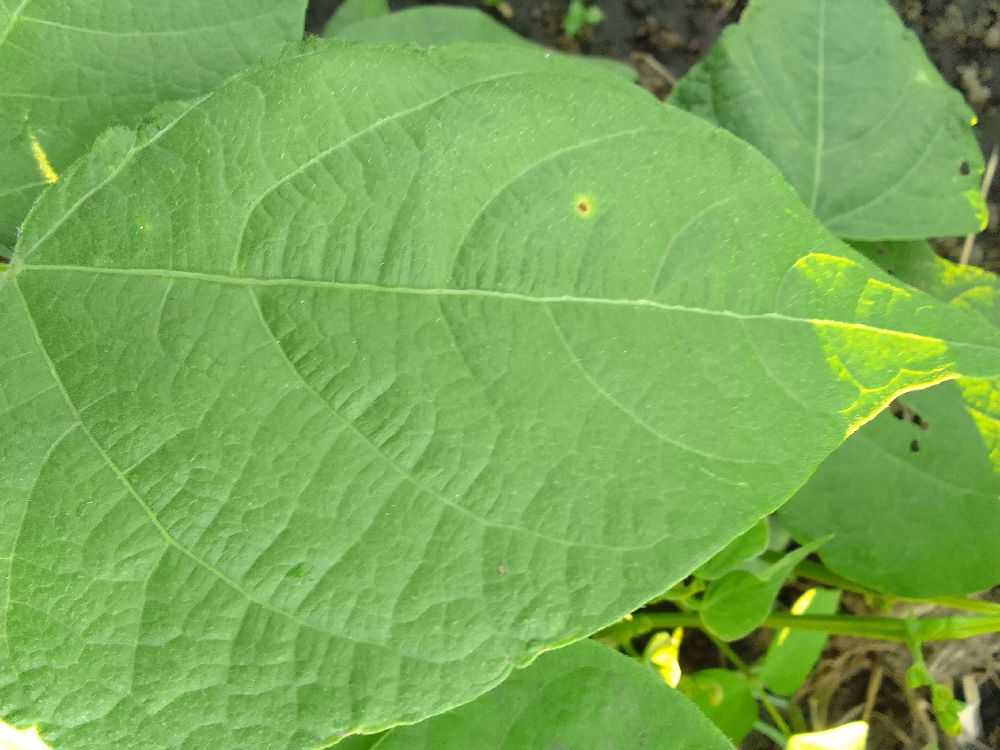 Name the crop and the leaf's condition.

common bean, healthy
